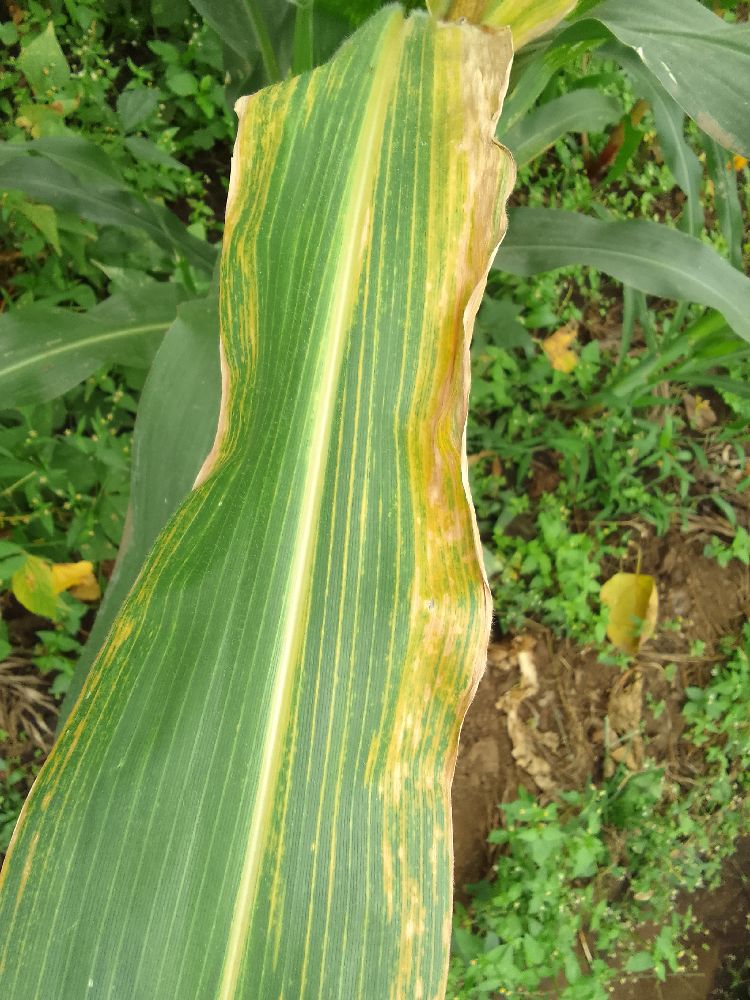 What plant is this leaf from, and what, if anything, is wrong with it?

maize, maize lethal necrosis
